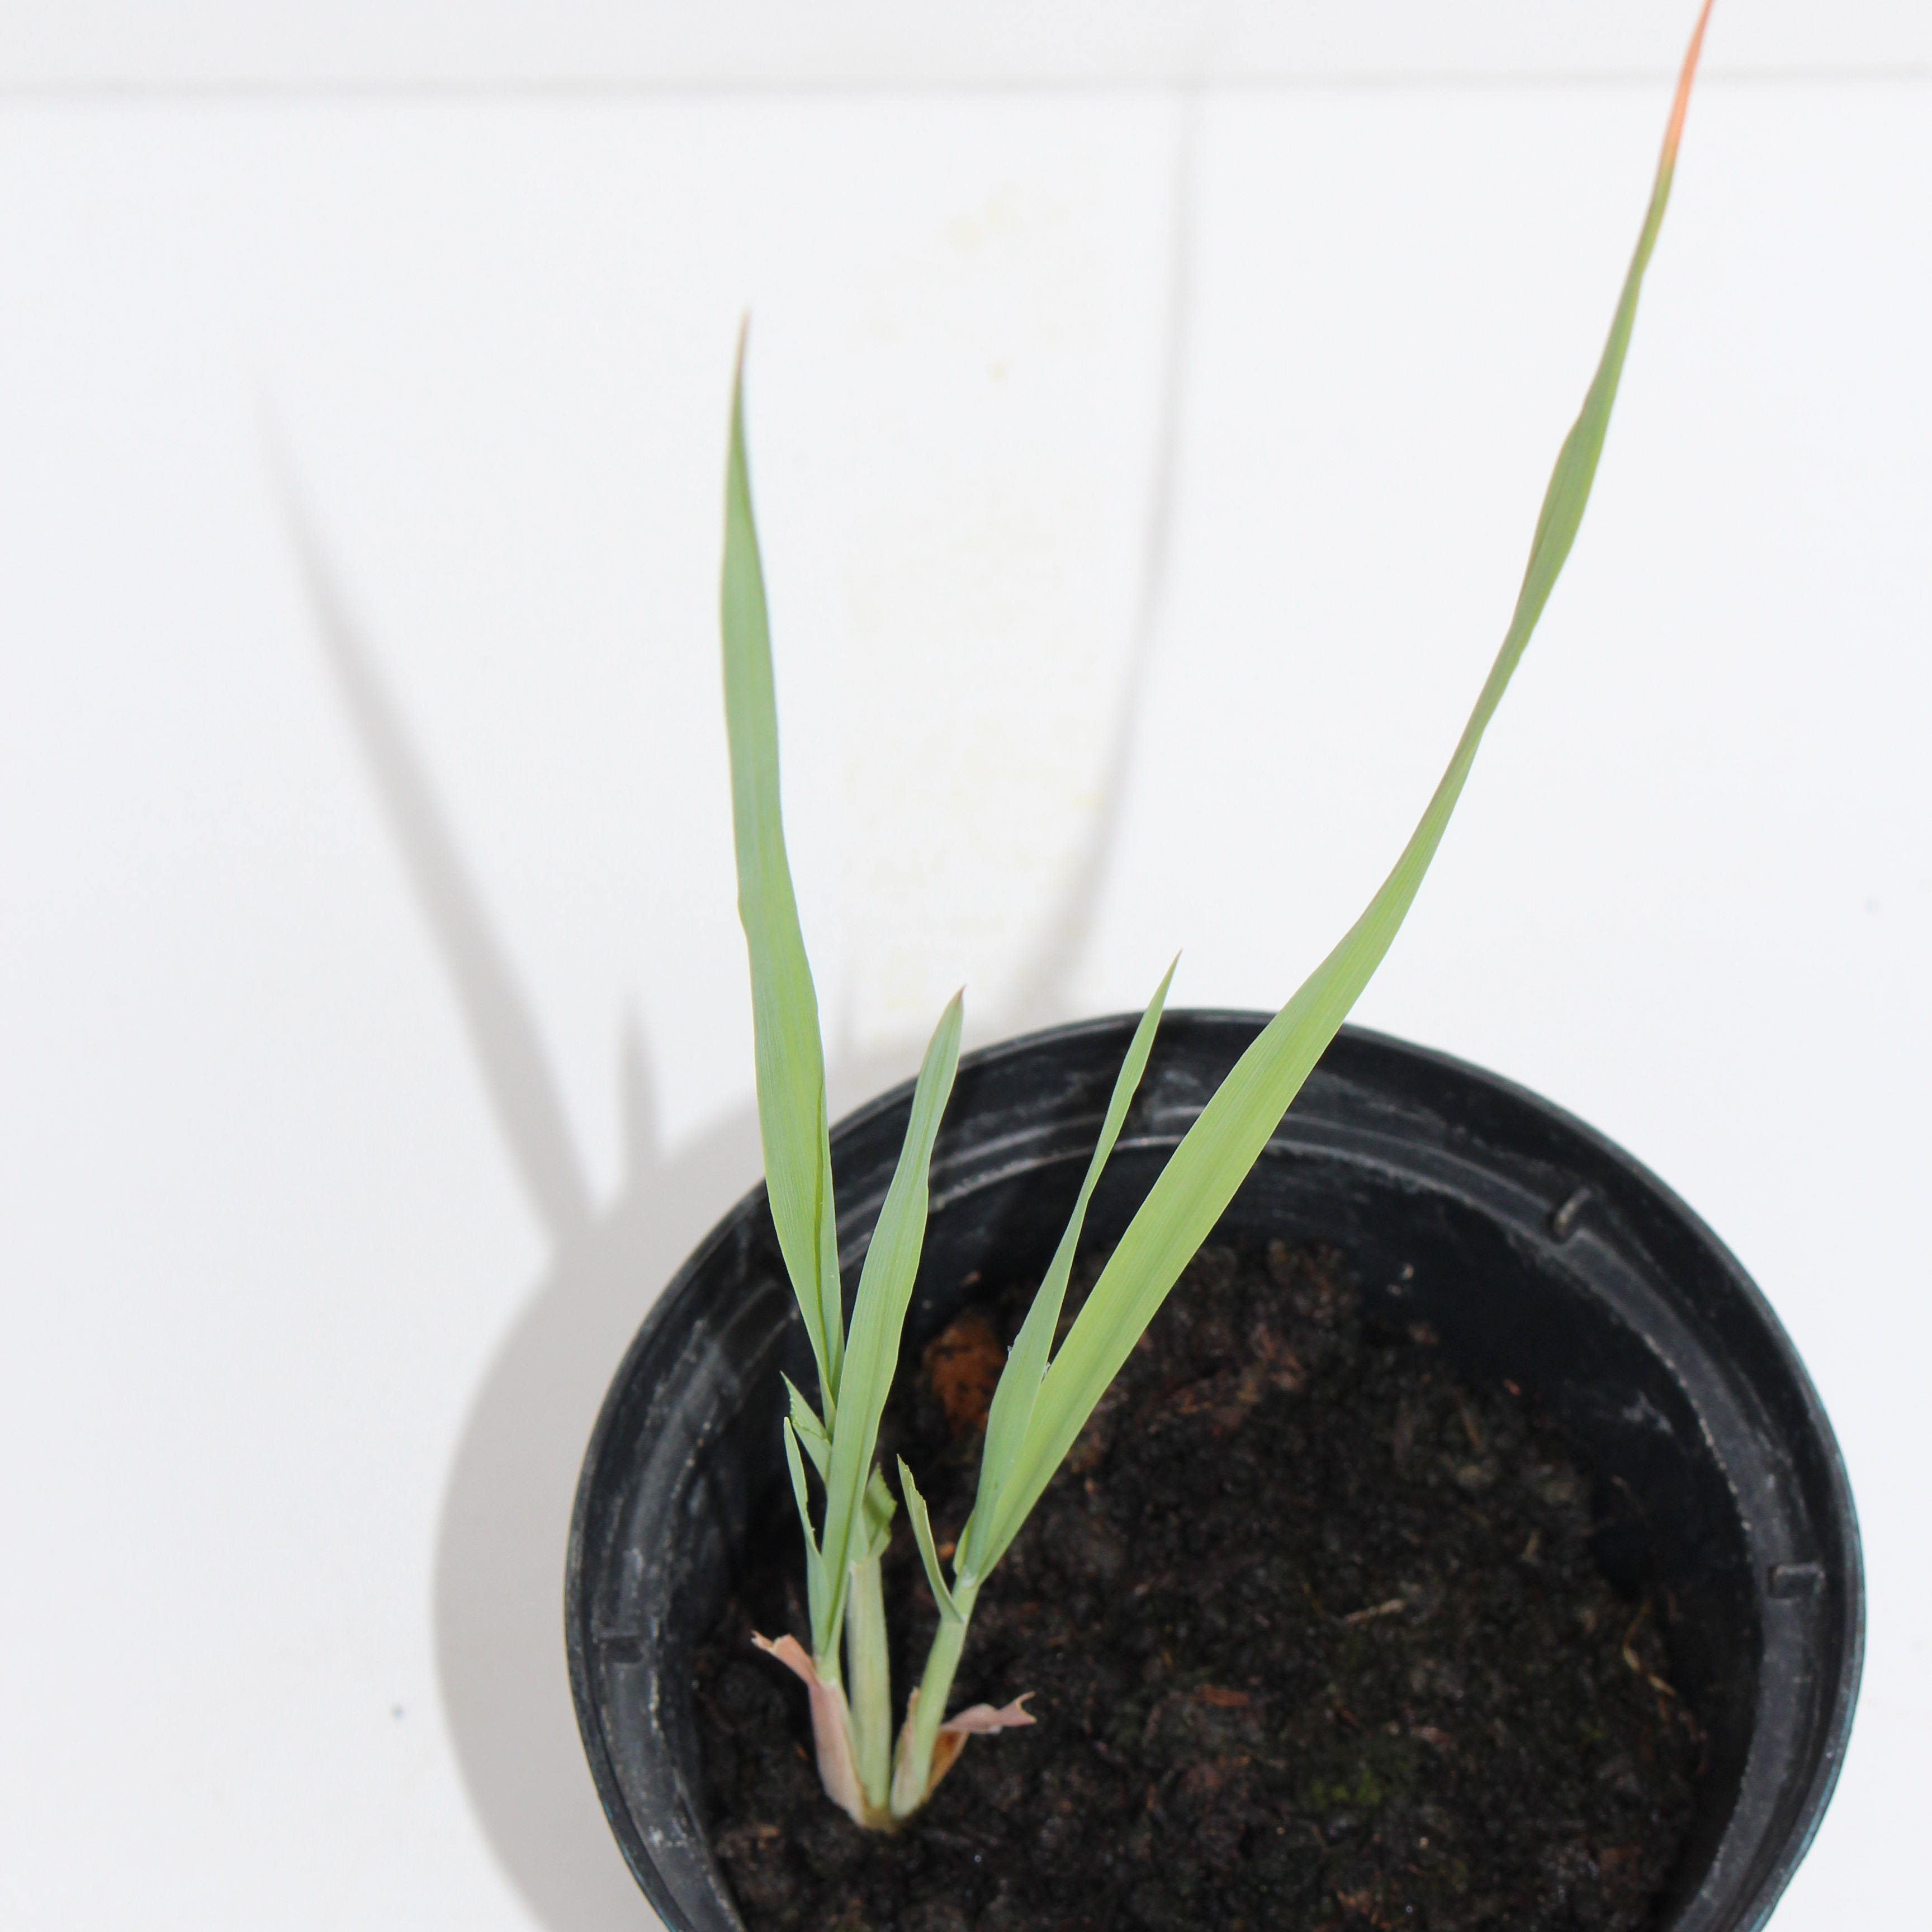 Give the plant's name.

Avena sterilis
